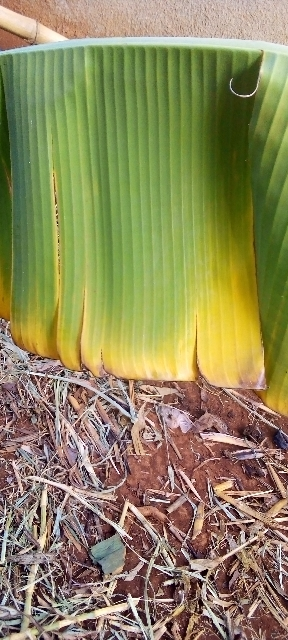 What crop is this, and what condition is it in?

banana, fusarium wilt race 1
